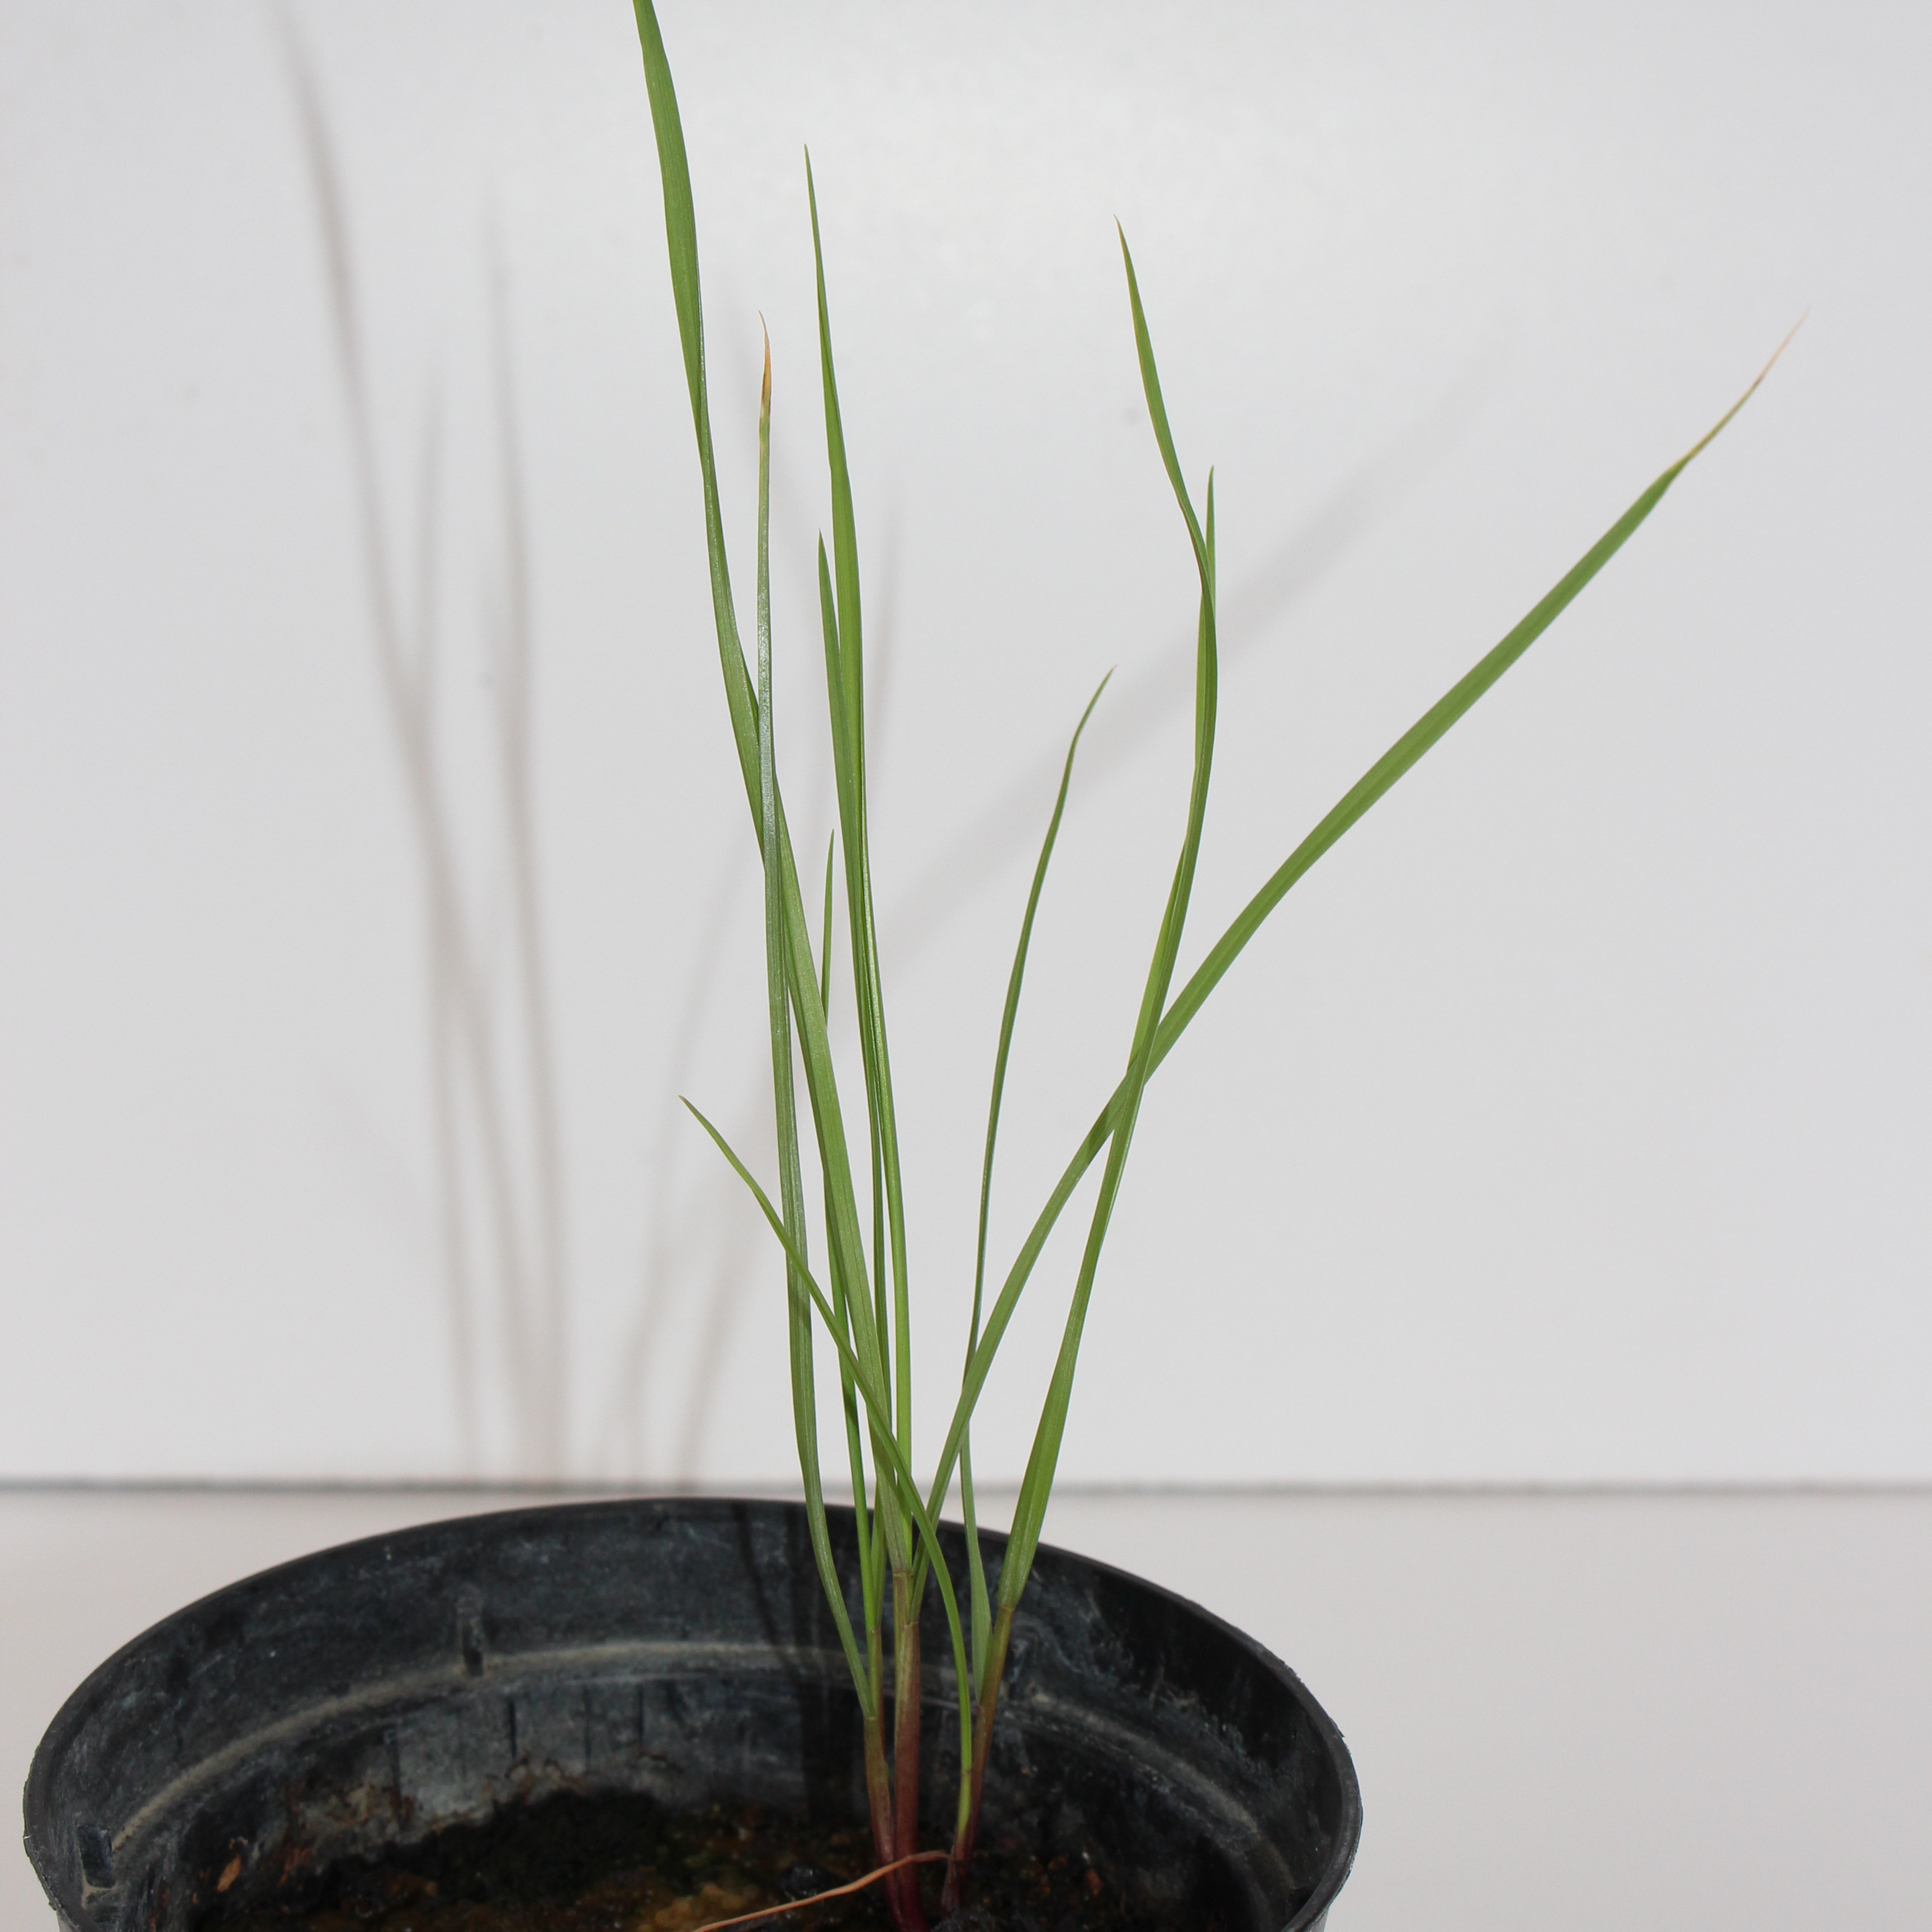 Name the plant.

Lolium multiflorum
